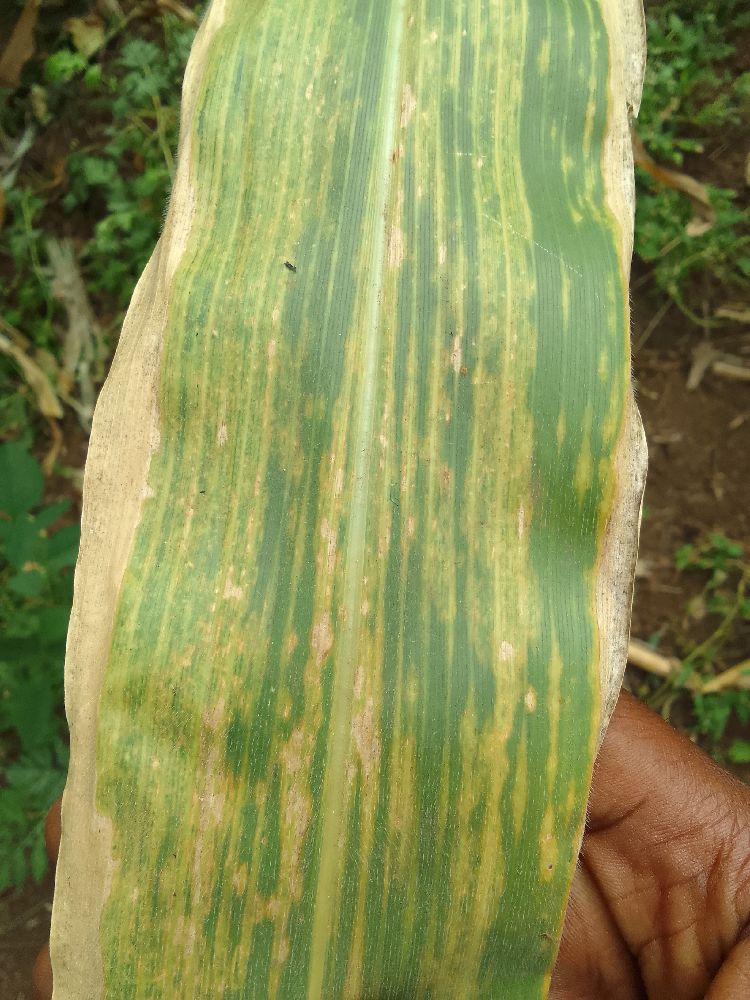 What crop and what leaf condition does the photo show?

maize, maize lethal necrosis
